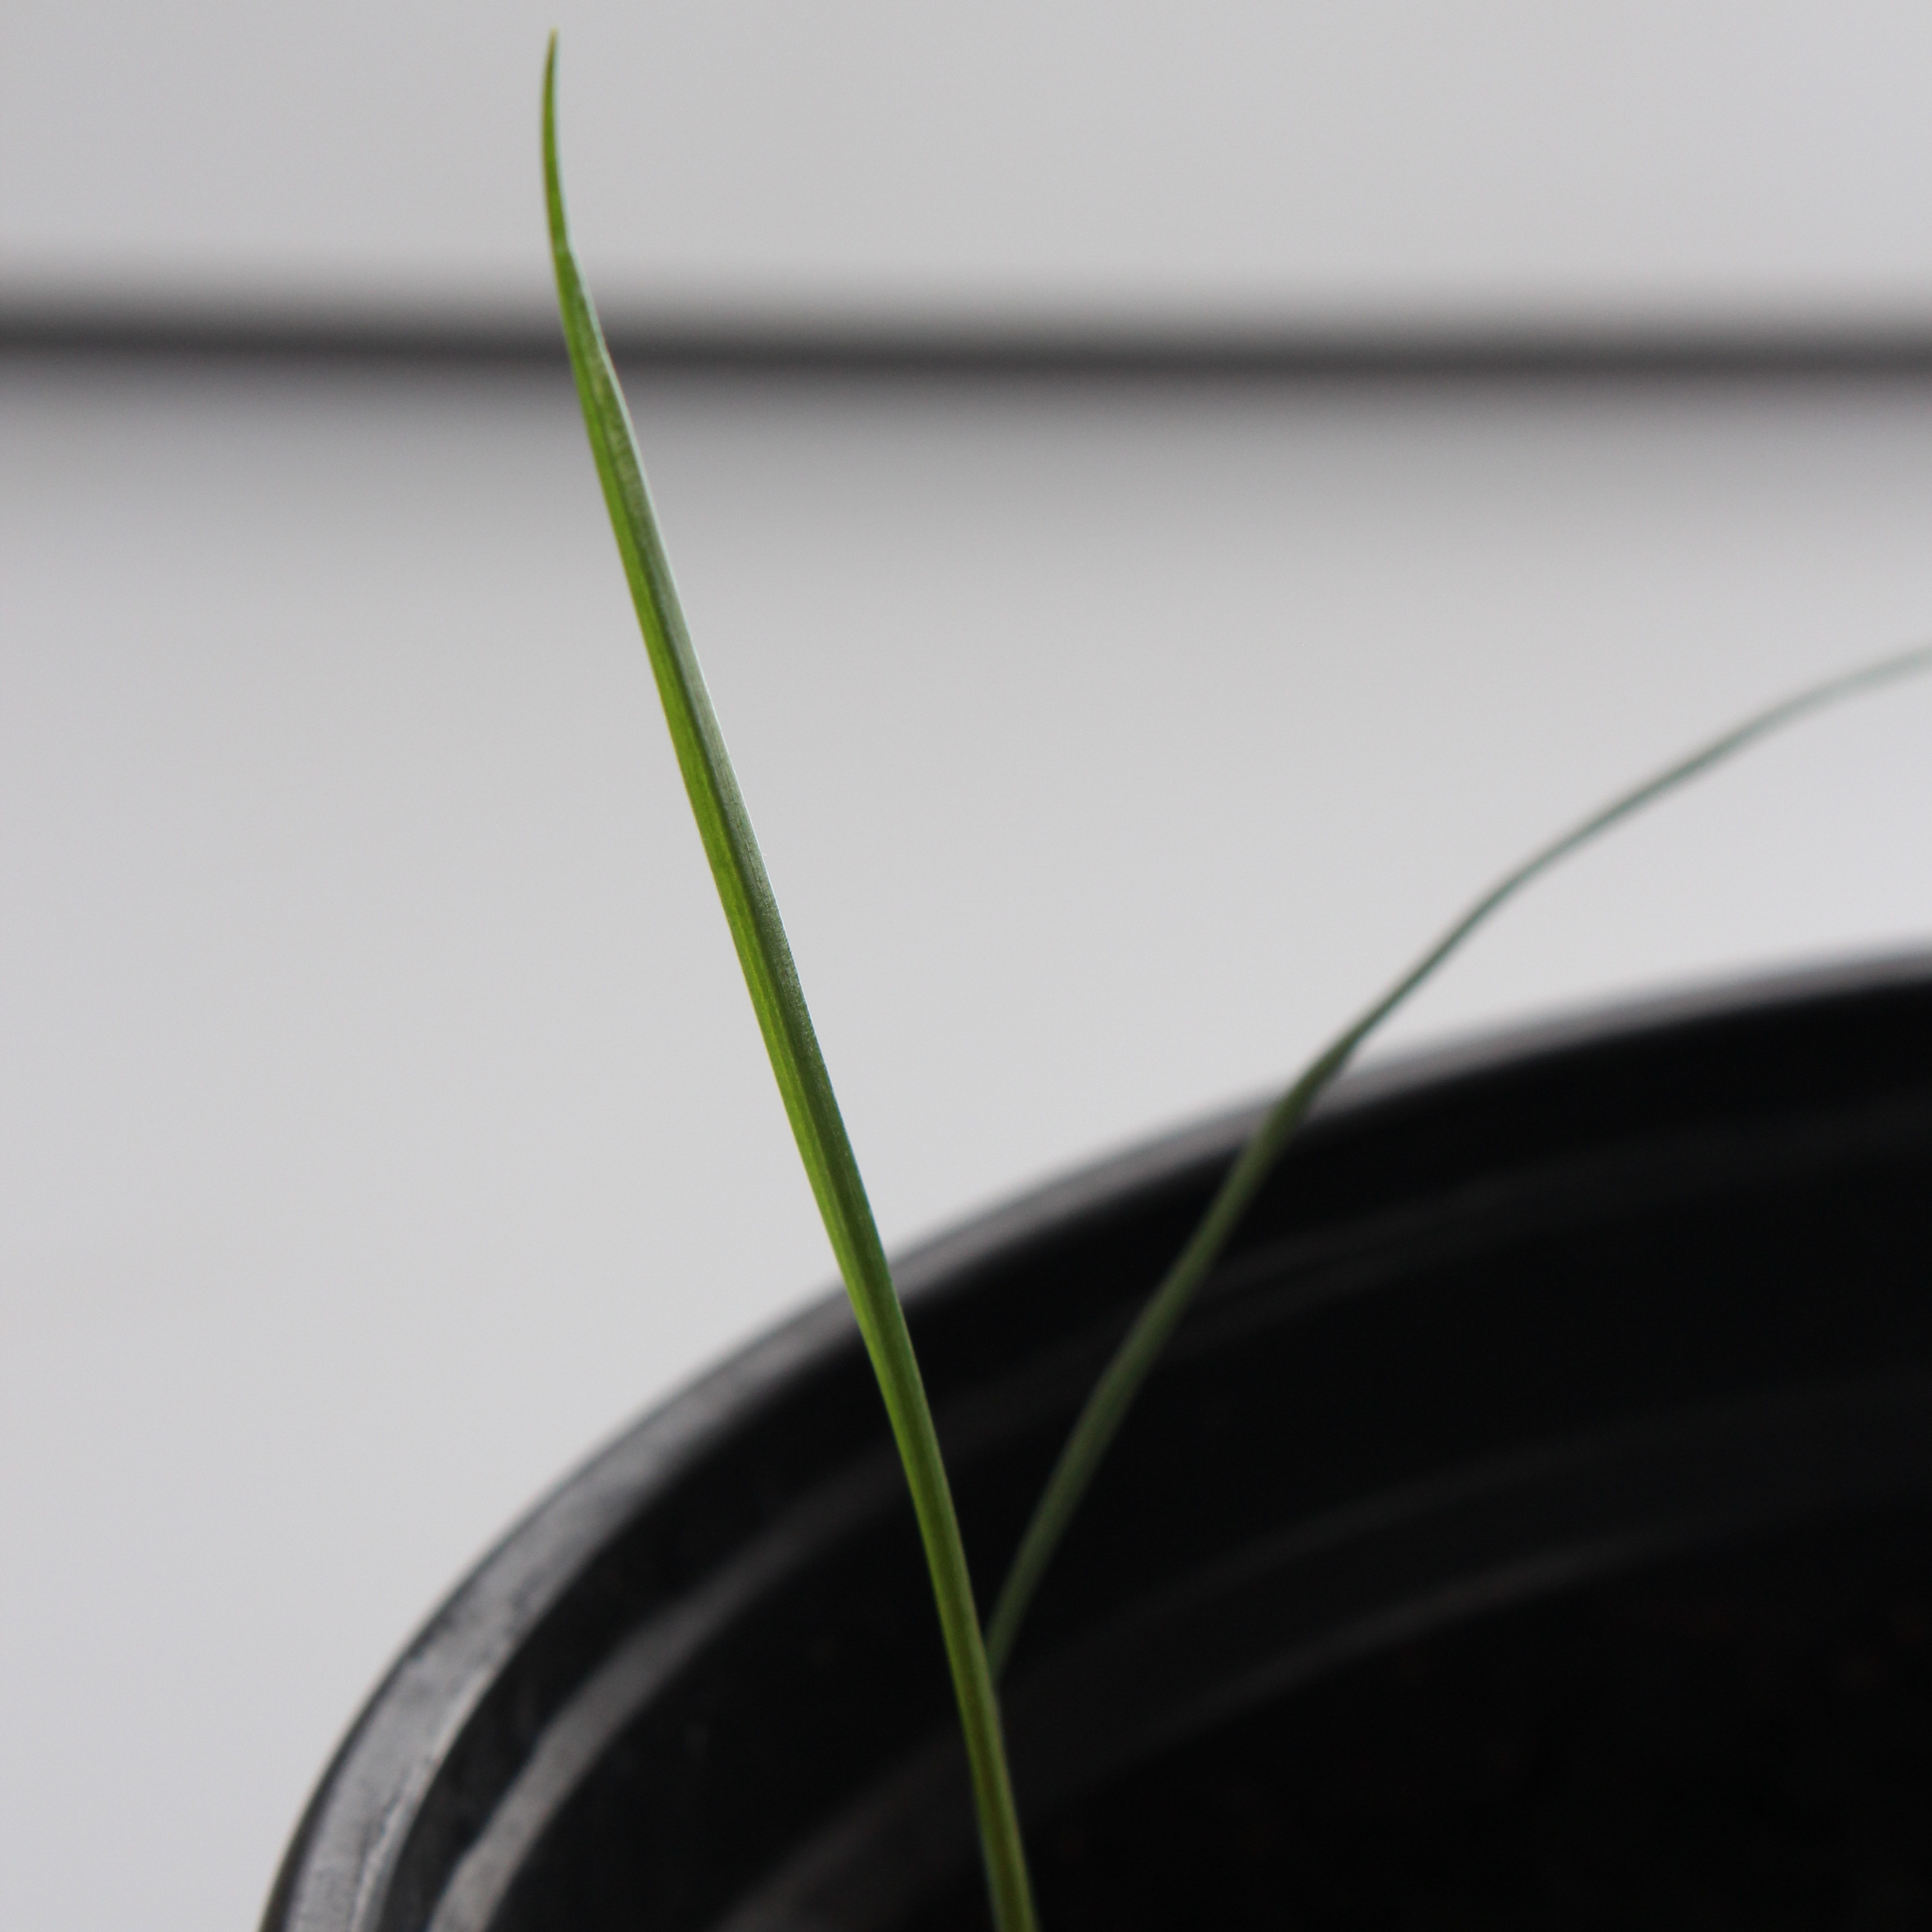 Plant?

Lolium multiflorum
